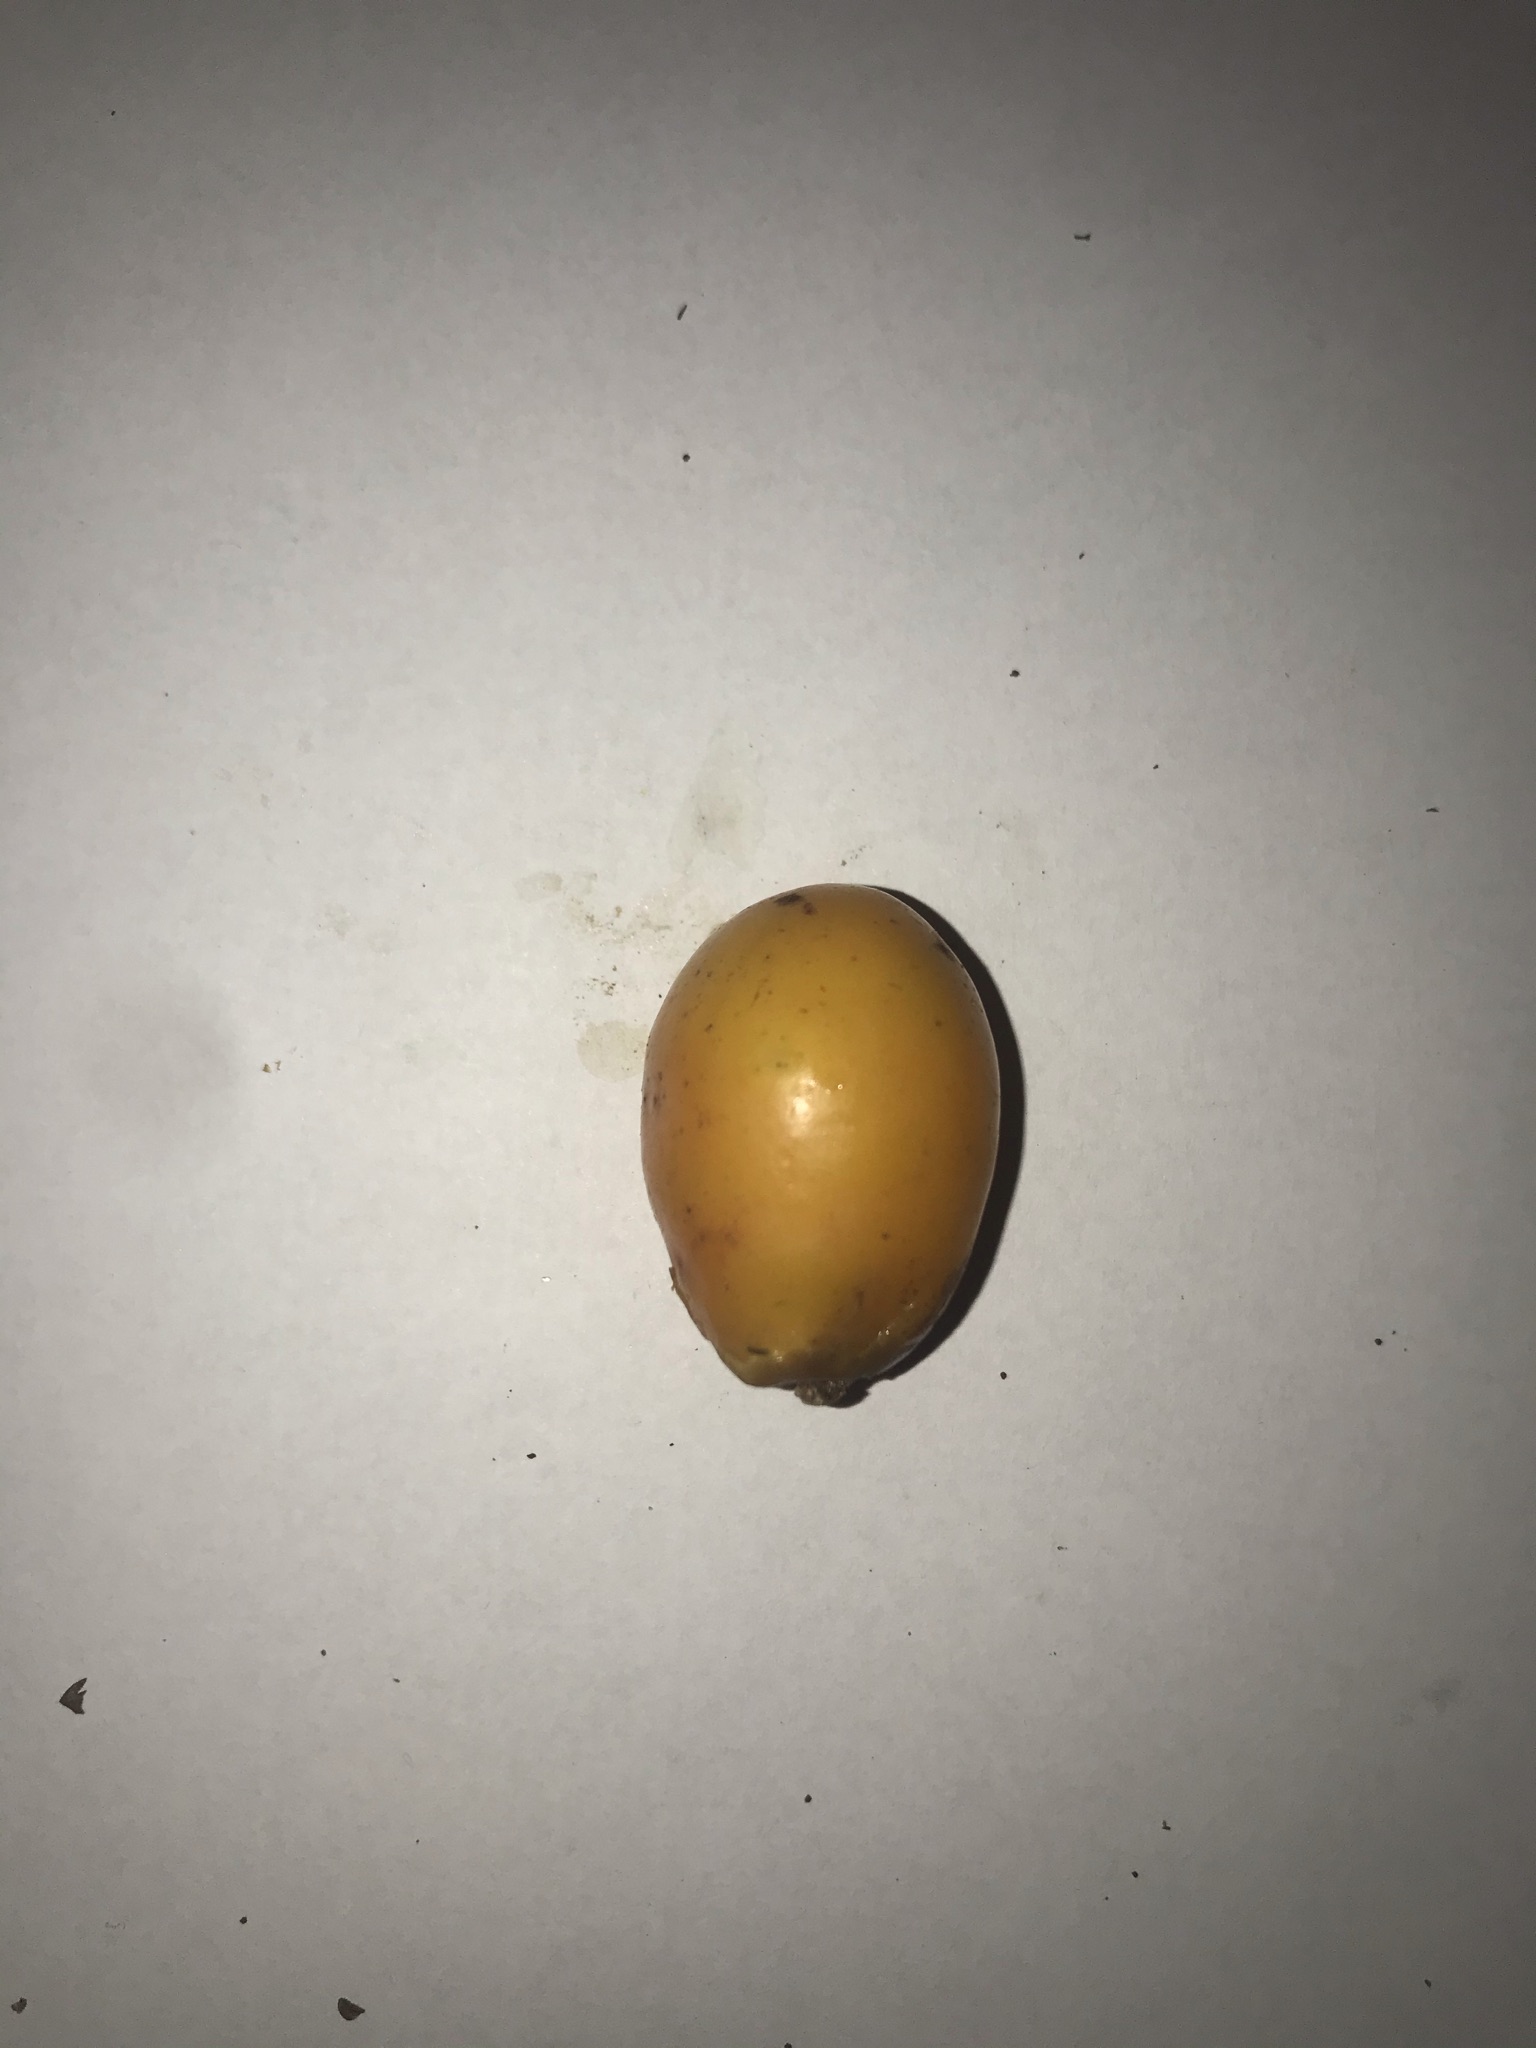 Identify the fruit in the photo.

siriguela
